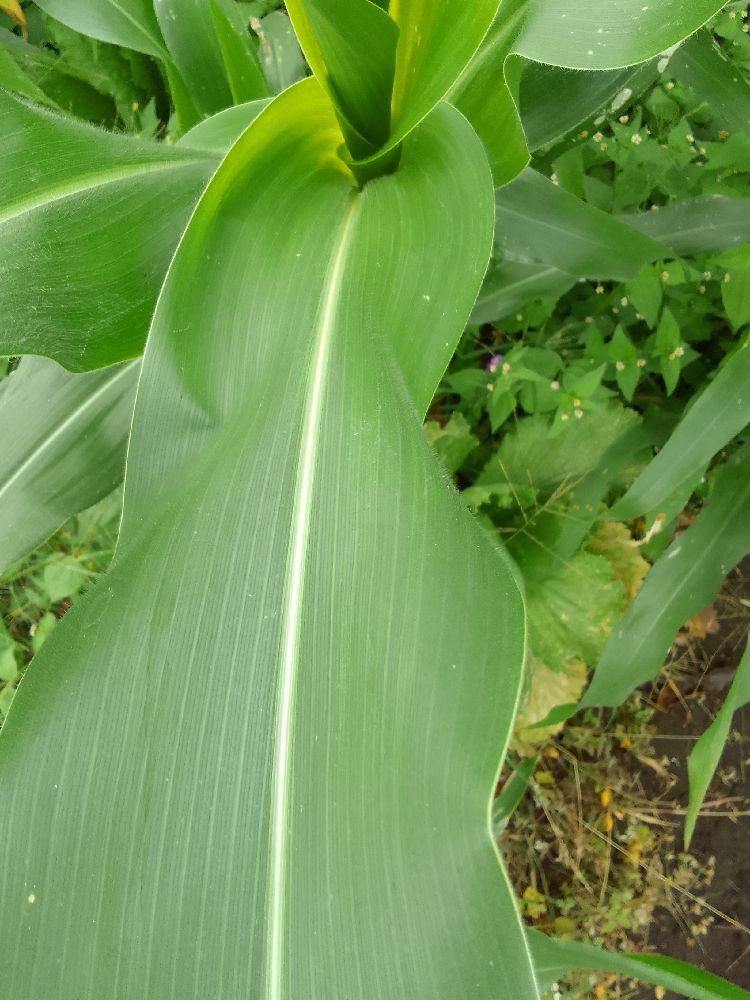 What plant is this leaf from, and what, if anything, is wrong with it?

maize, healthy
